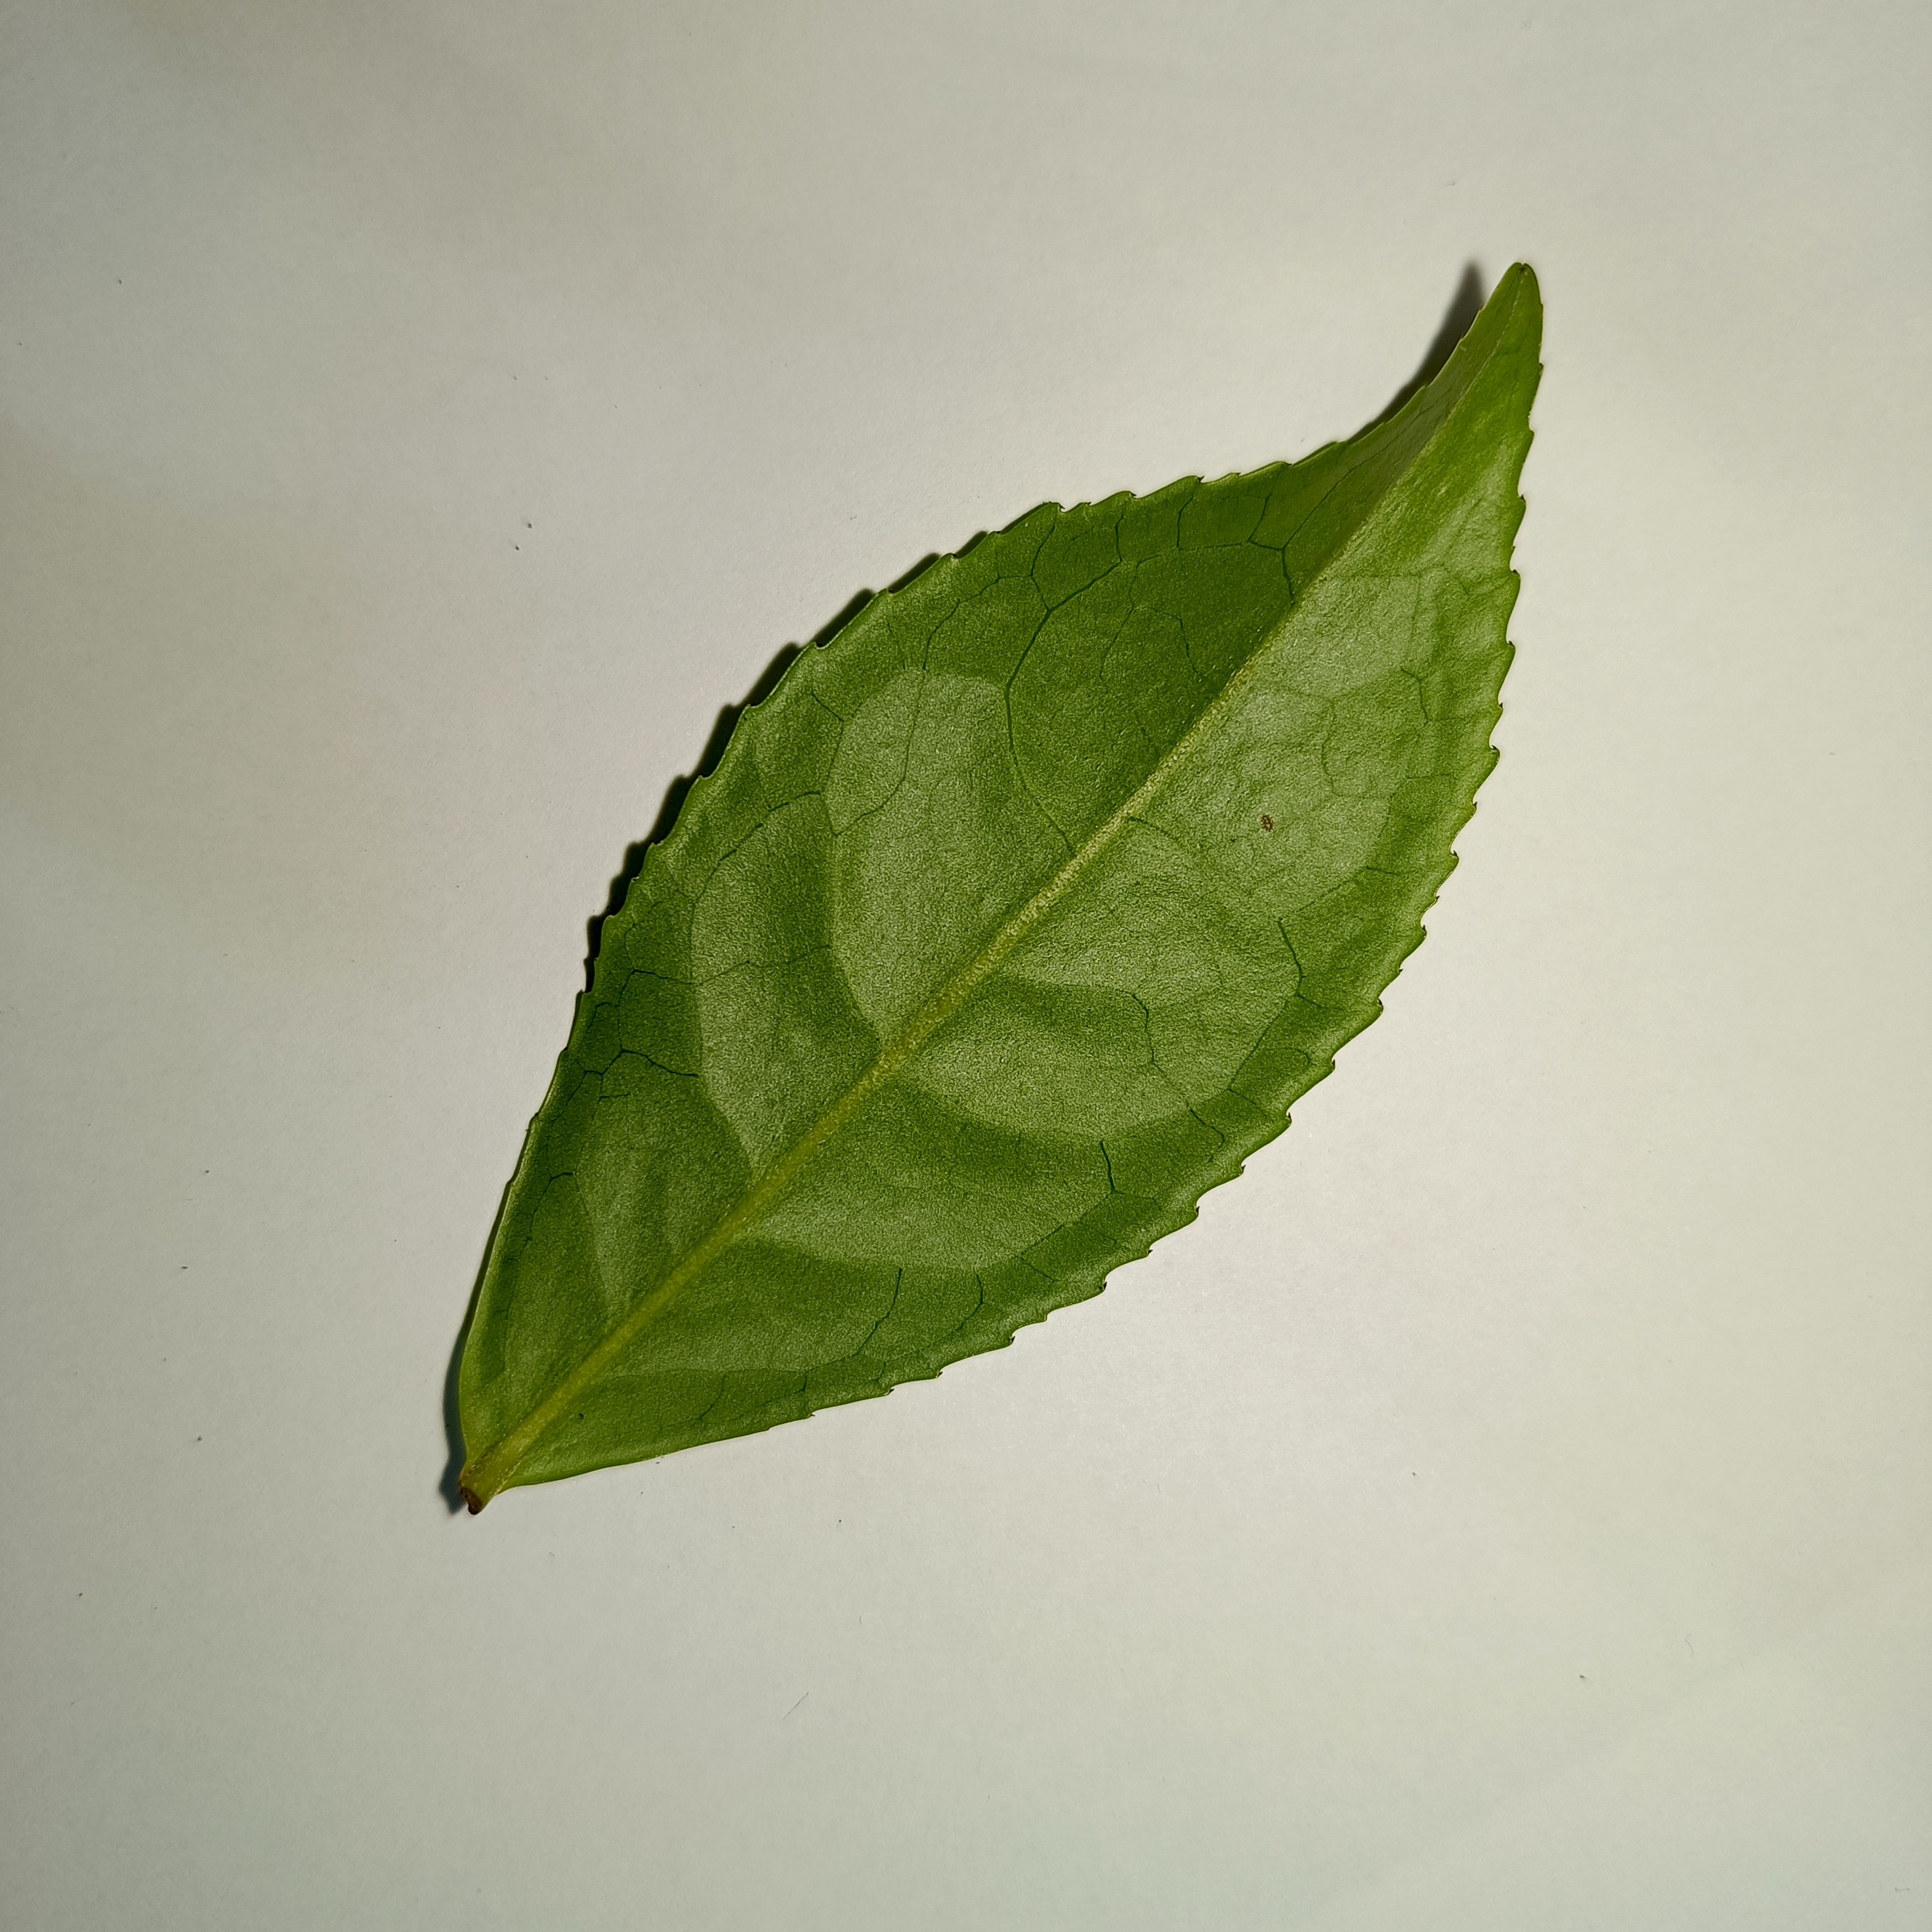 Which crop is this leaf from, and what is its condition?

tea, healthy
